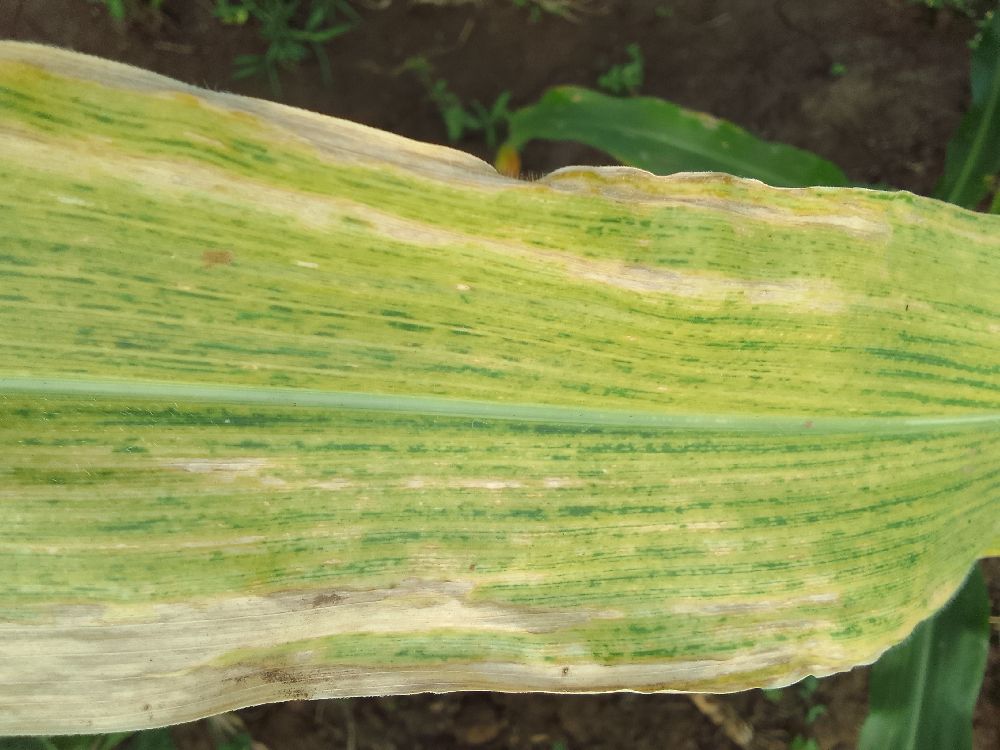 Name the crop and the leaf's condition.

maize, maize lethal necrosis
